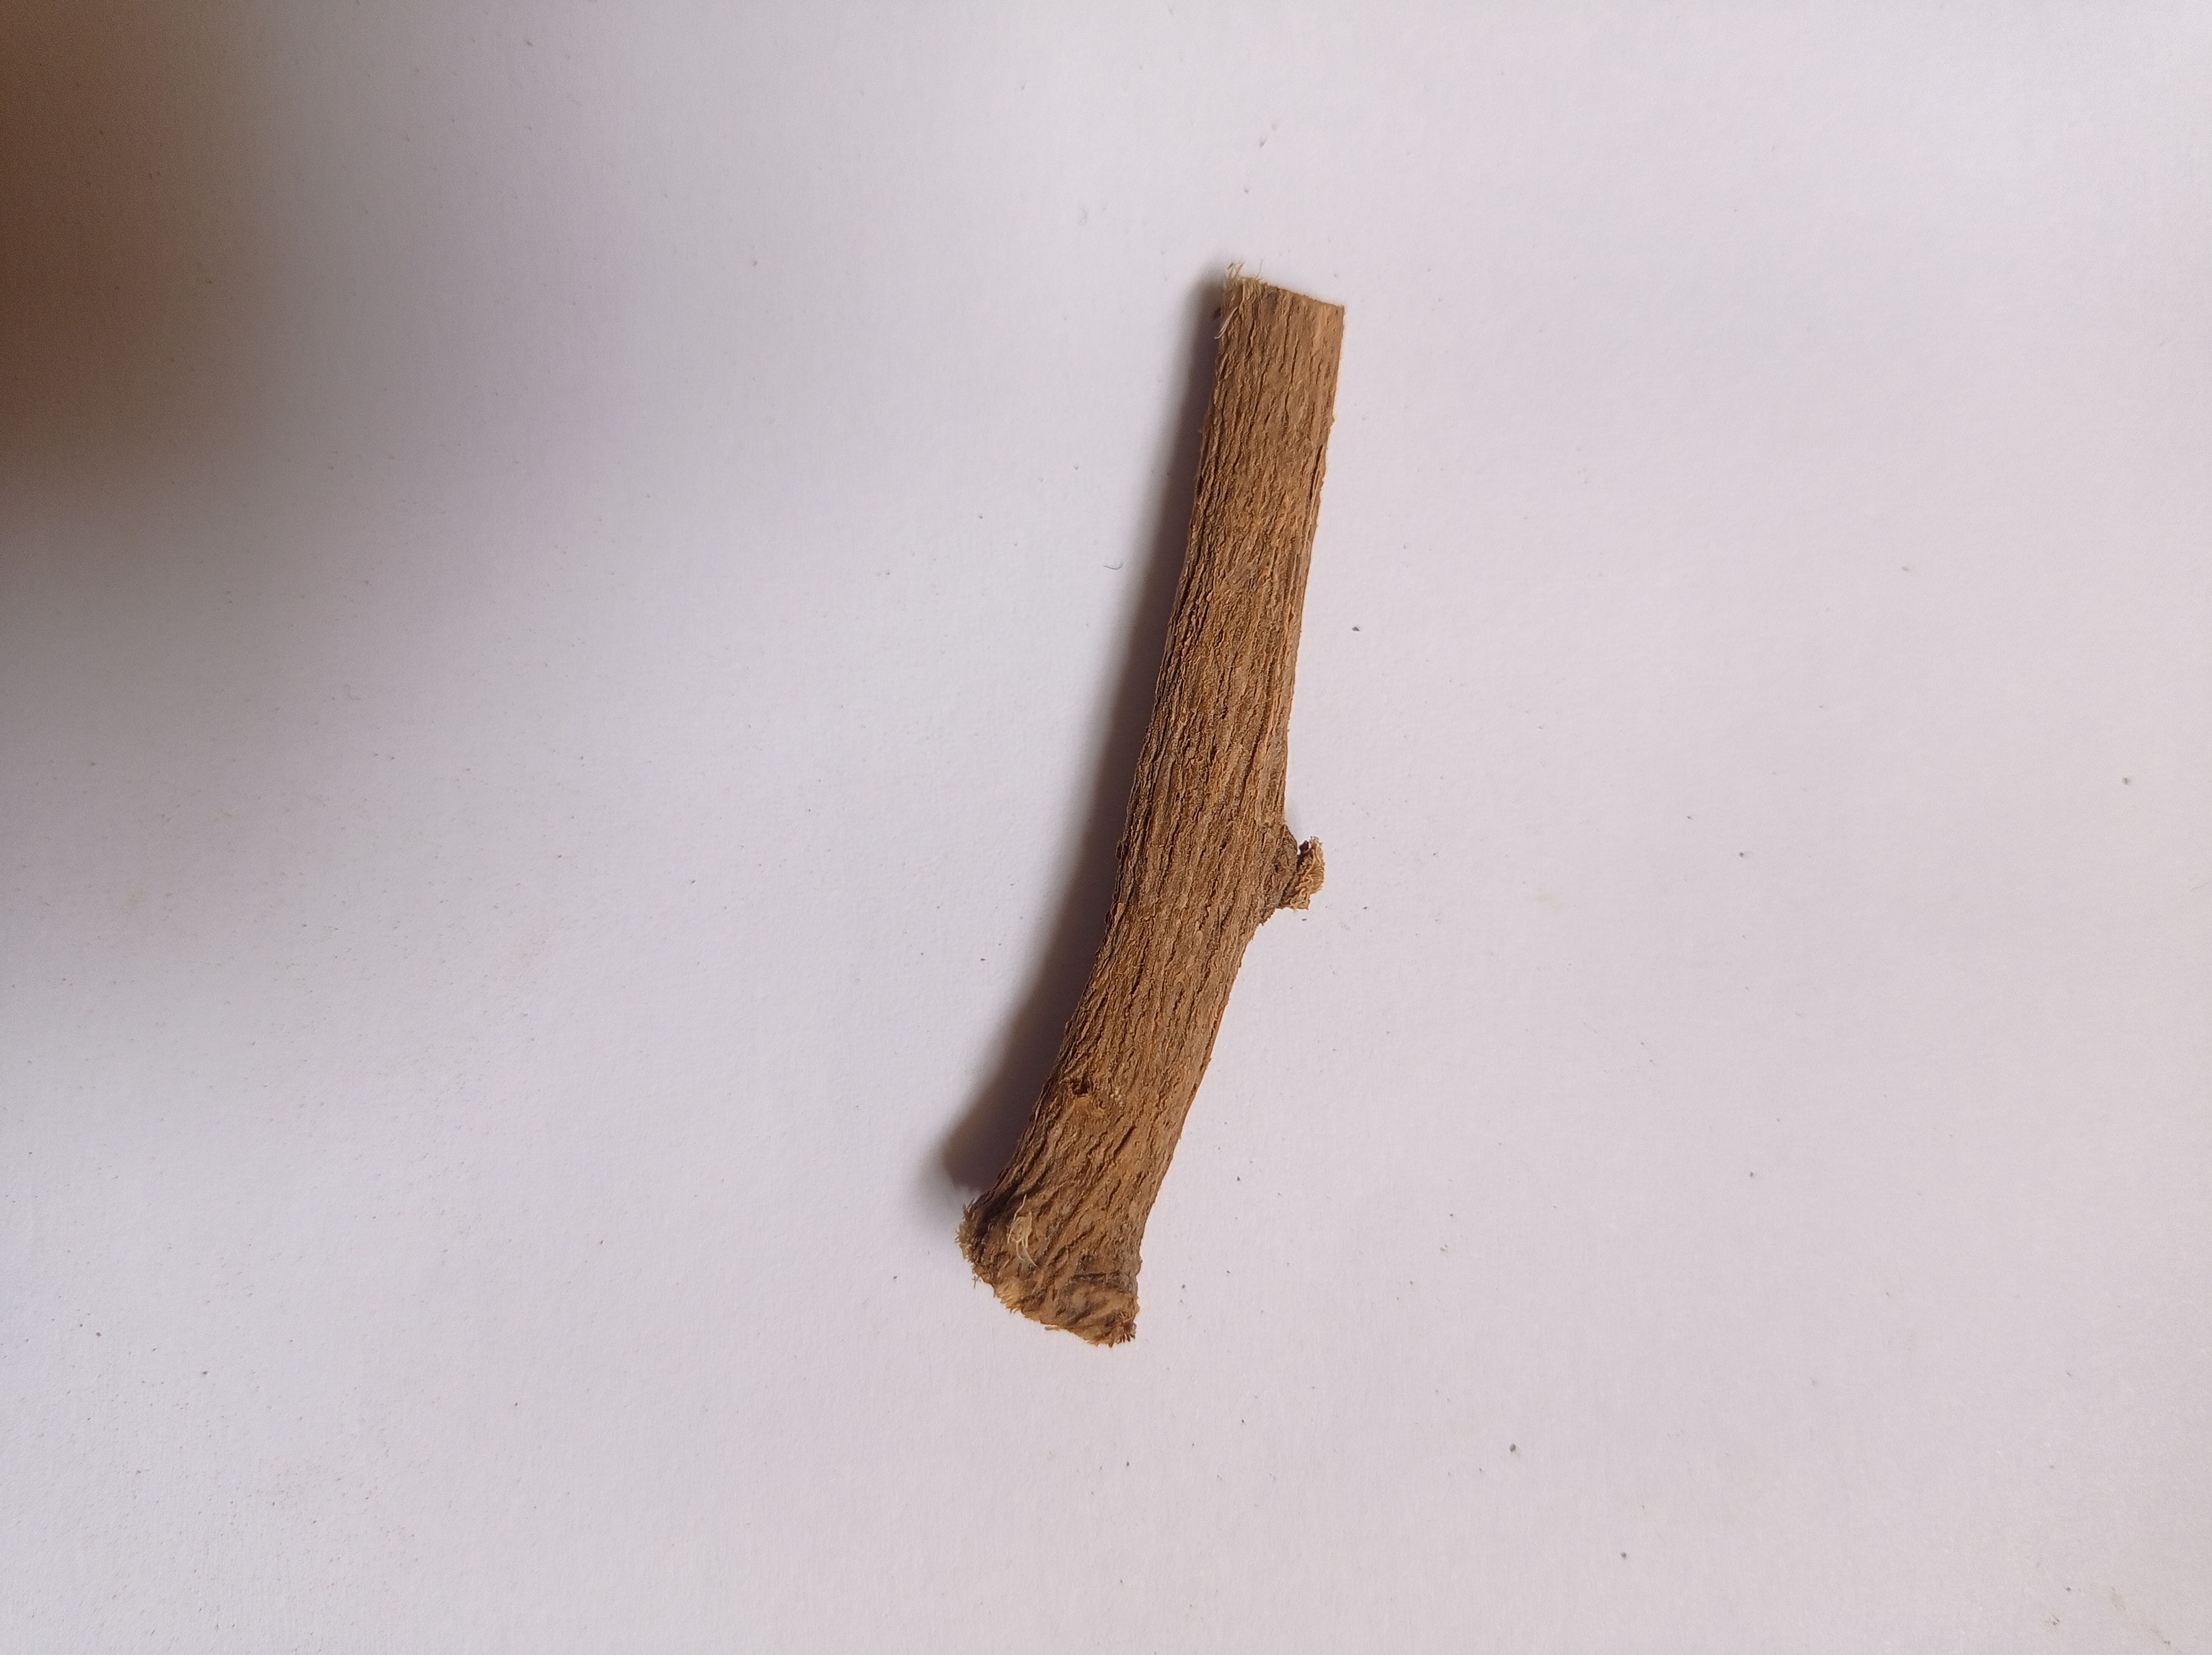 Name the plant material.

jesthamadh
